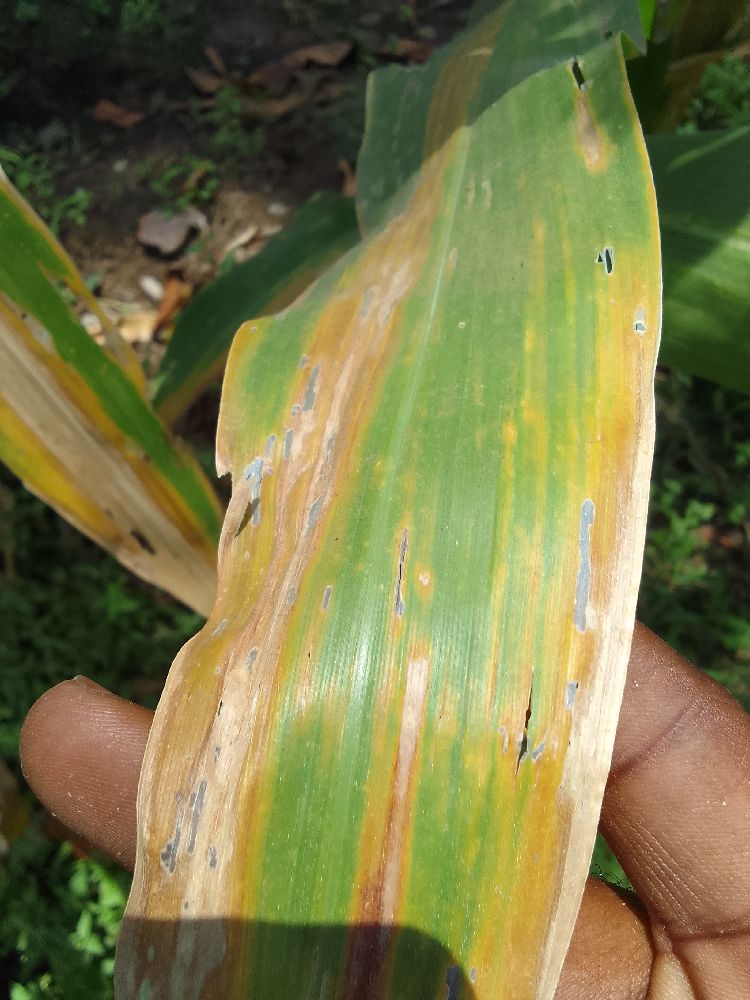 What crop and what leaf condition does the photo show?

maize, maize lethal necrosis
